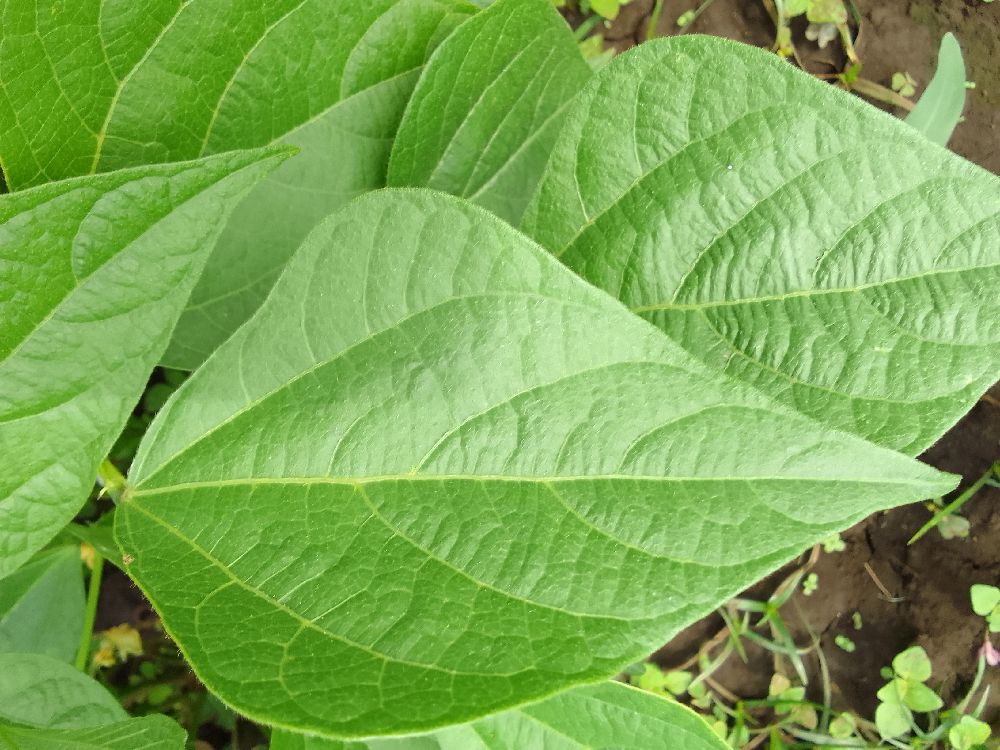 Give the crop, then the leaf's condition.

common bean, healthy
